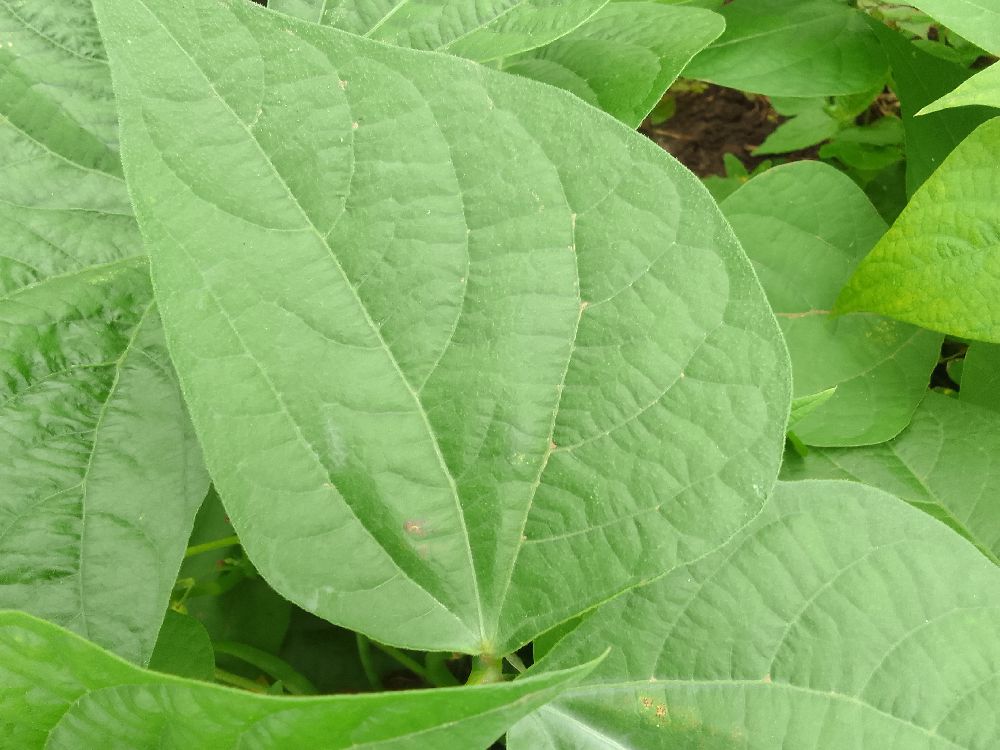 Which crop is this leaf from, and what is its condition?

common bean, healthy
